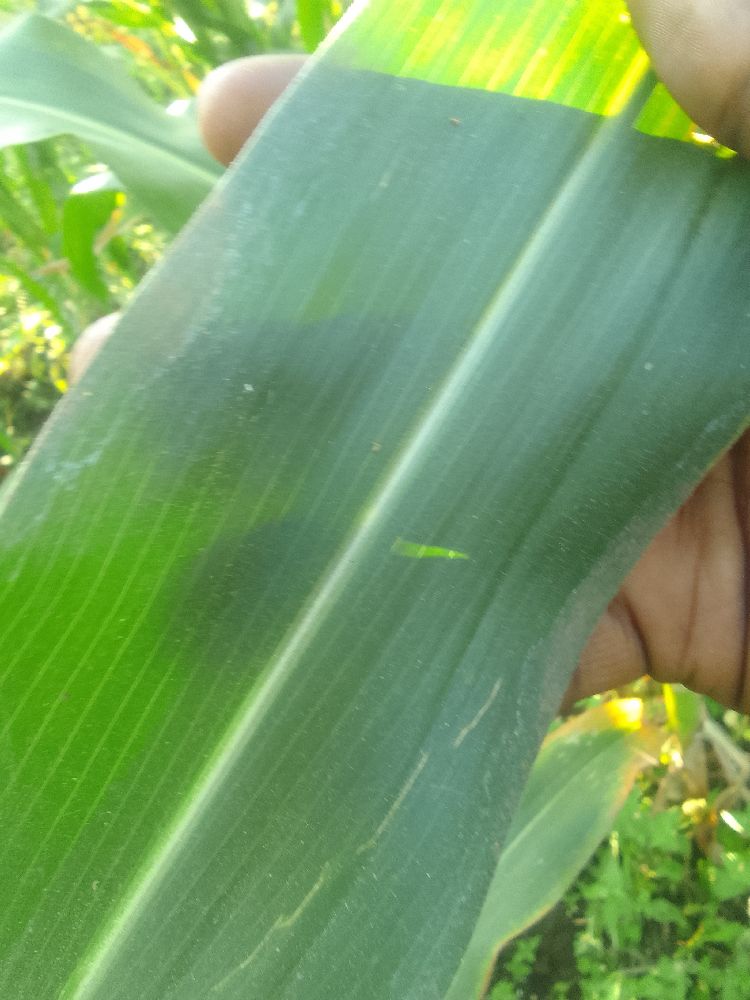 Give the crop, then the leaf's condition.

maize, healthy
